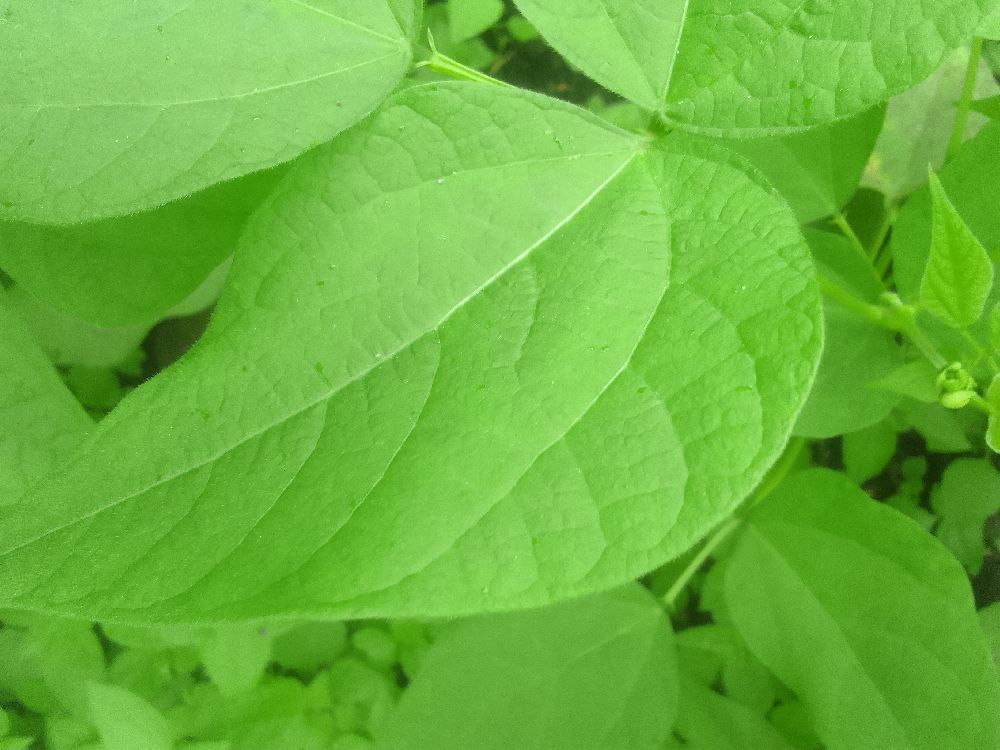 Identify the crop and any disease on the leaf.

common bean, healthy
